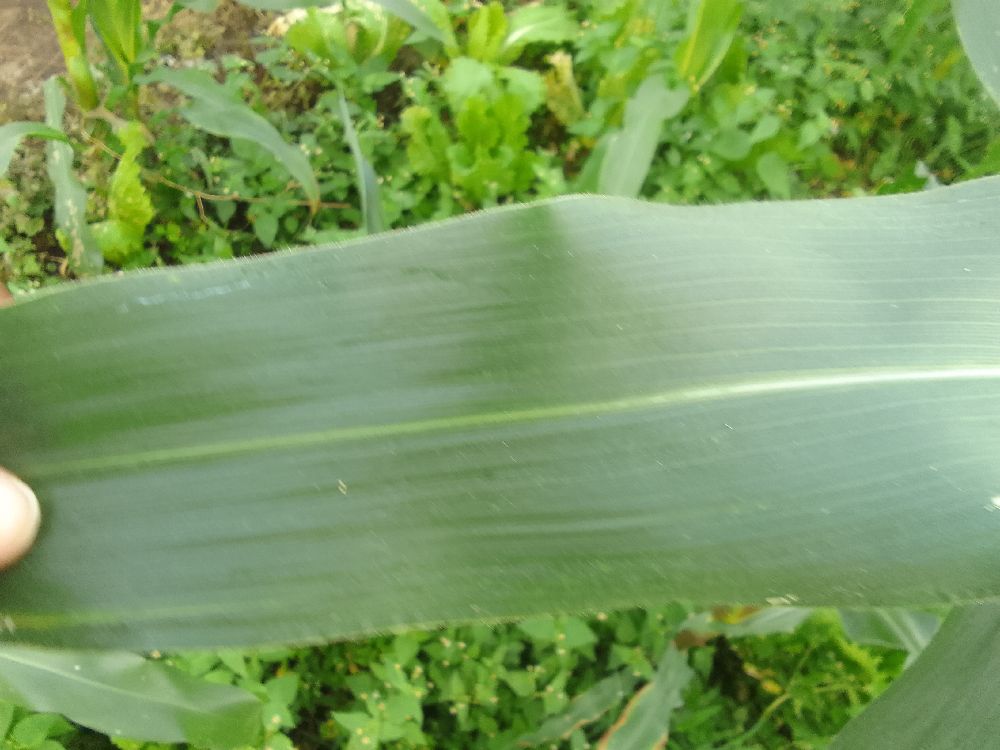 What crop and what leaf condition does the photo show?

maize, healthy
